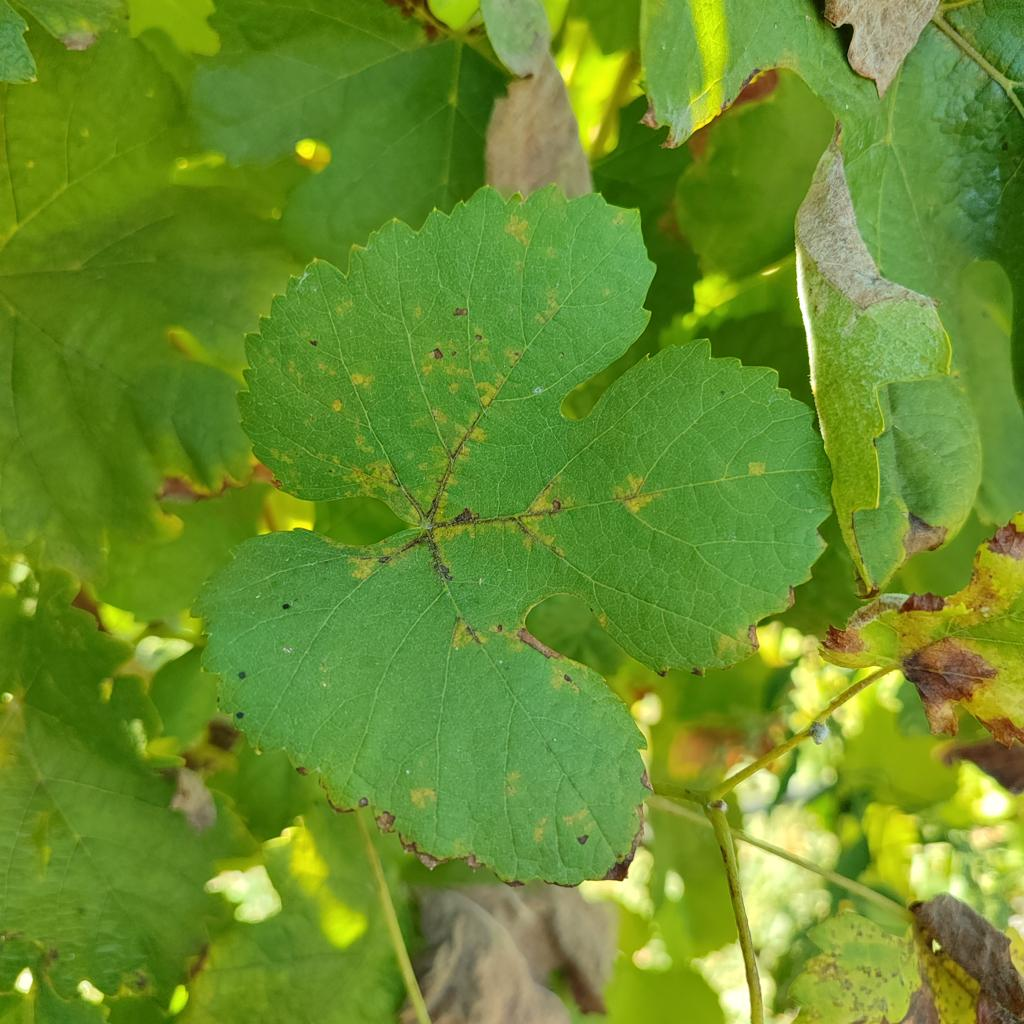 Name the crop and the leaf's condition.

grapevine, downy mildew
